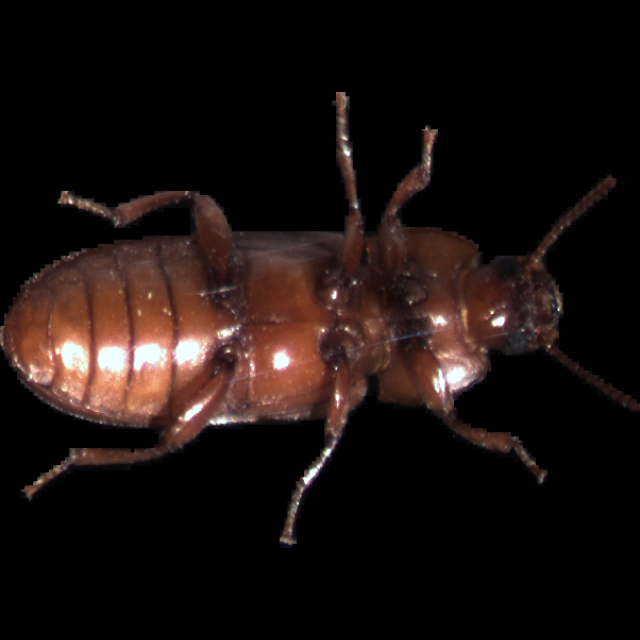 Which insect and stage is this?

mealworm beetle
